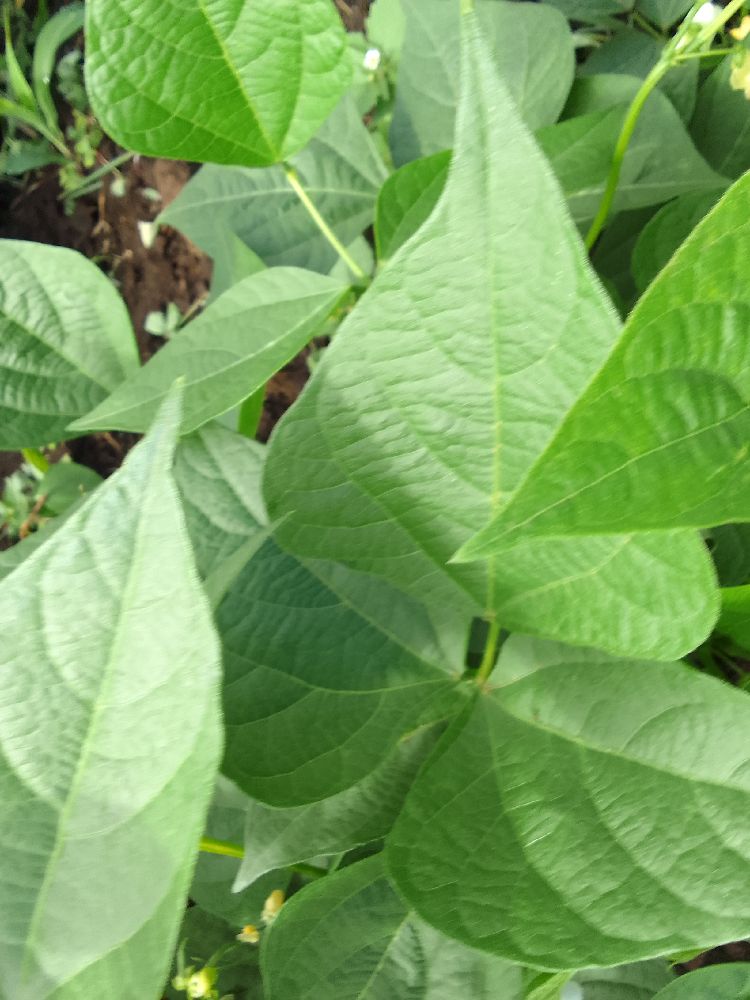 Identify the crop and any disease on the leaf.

common bean, healthy
